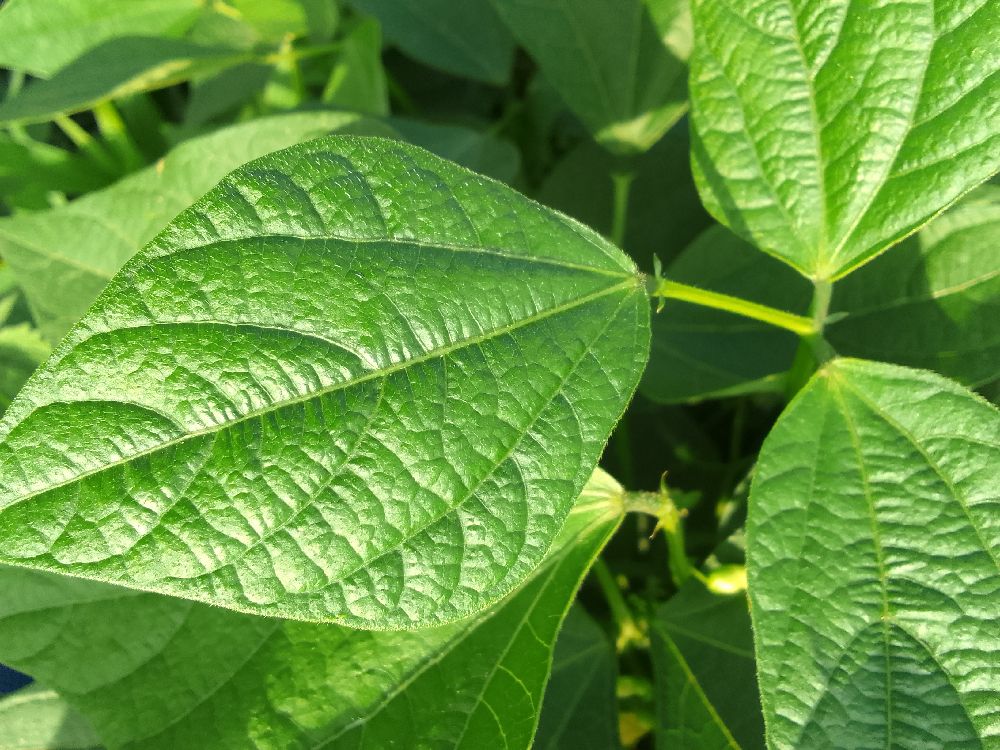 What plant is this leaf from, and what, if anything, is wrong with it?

common bean, healthy
